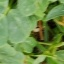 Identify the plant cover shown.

unstructured weed
